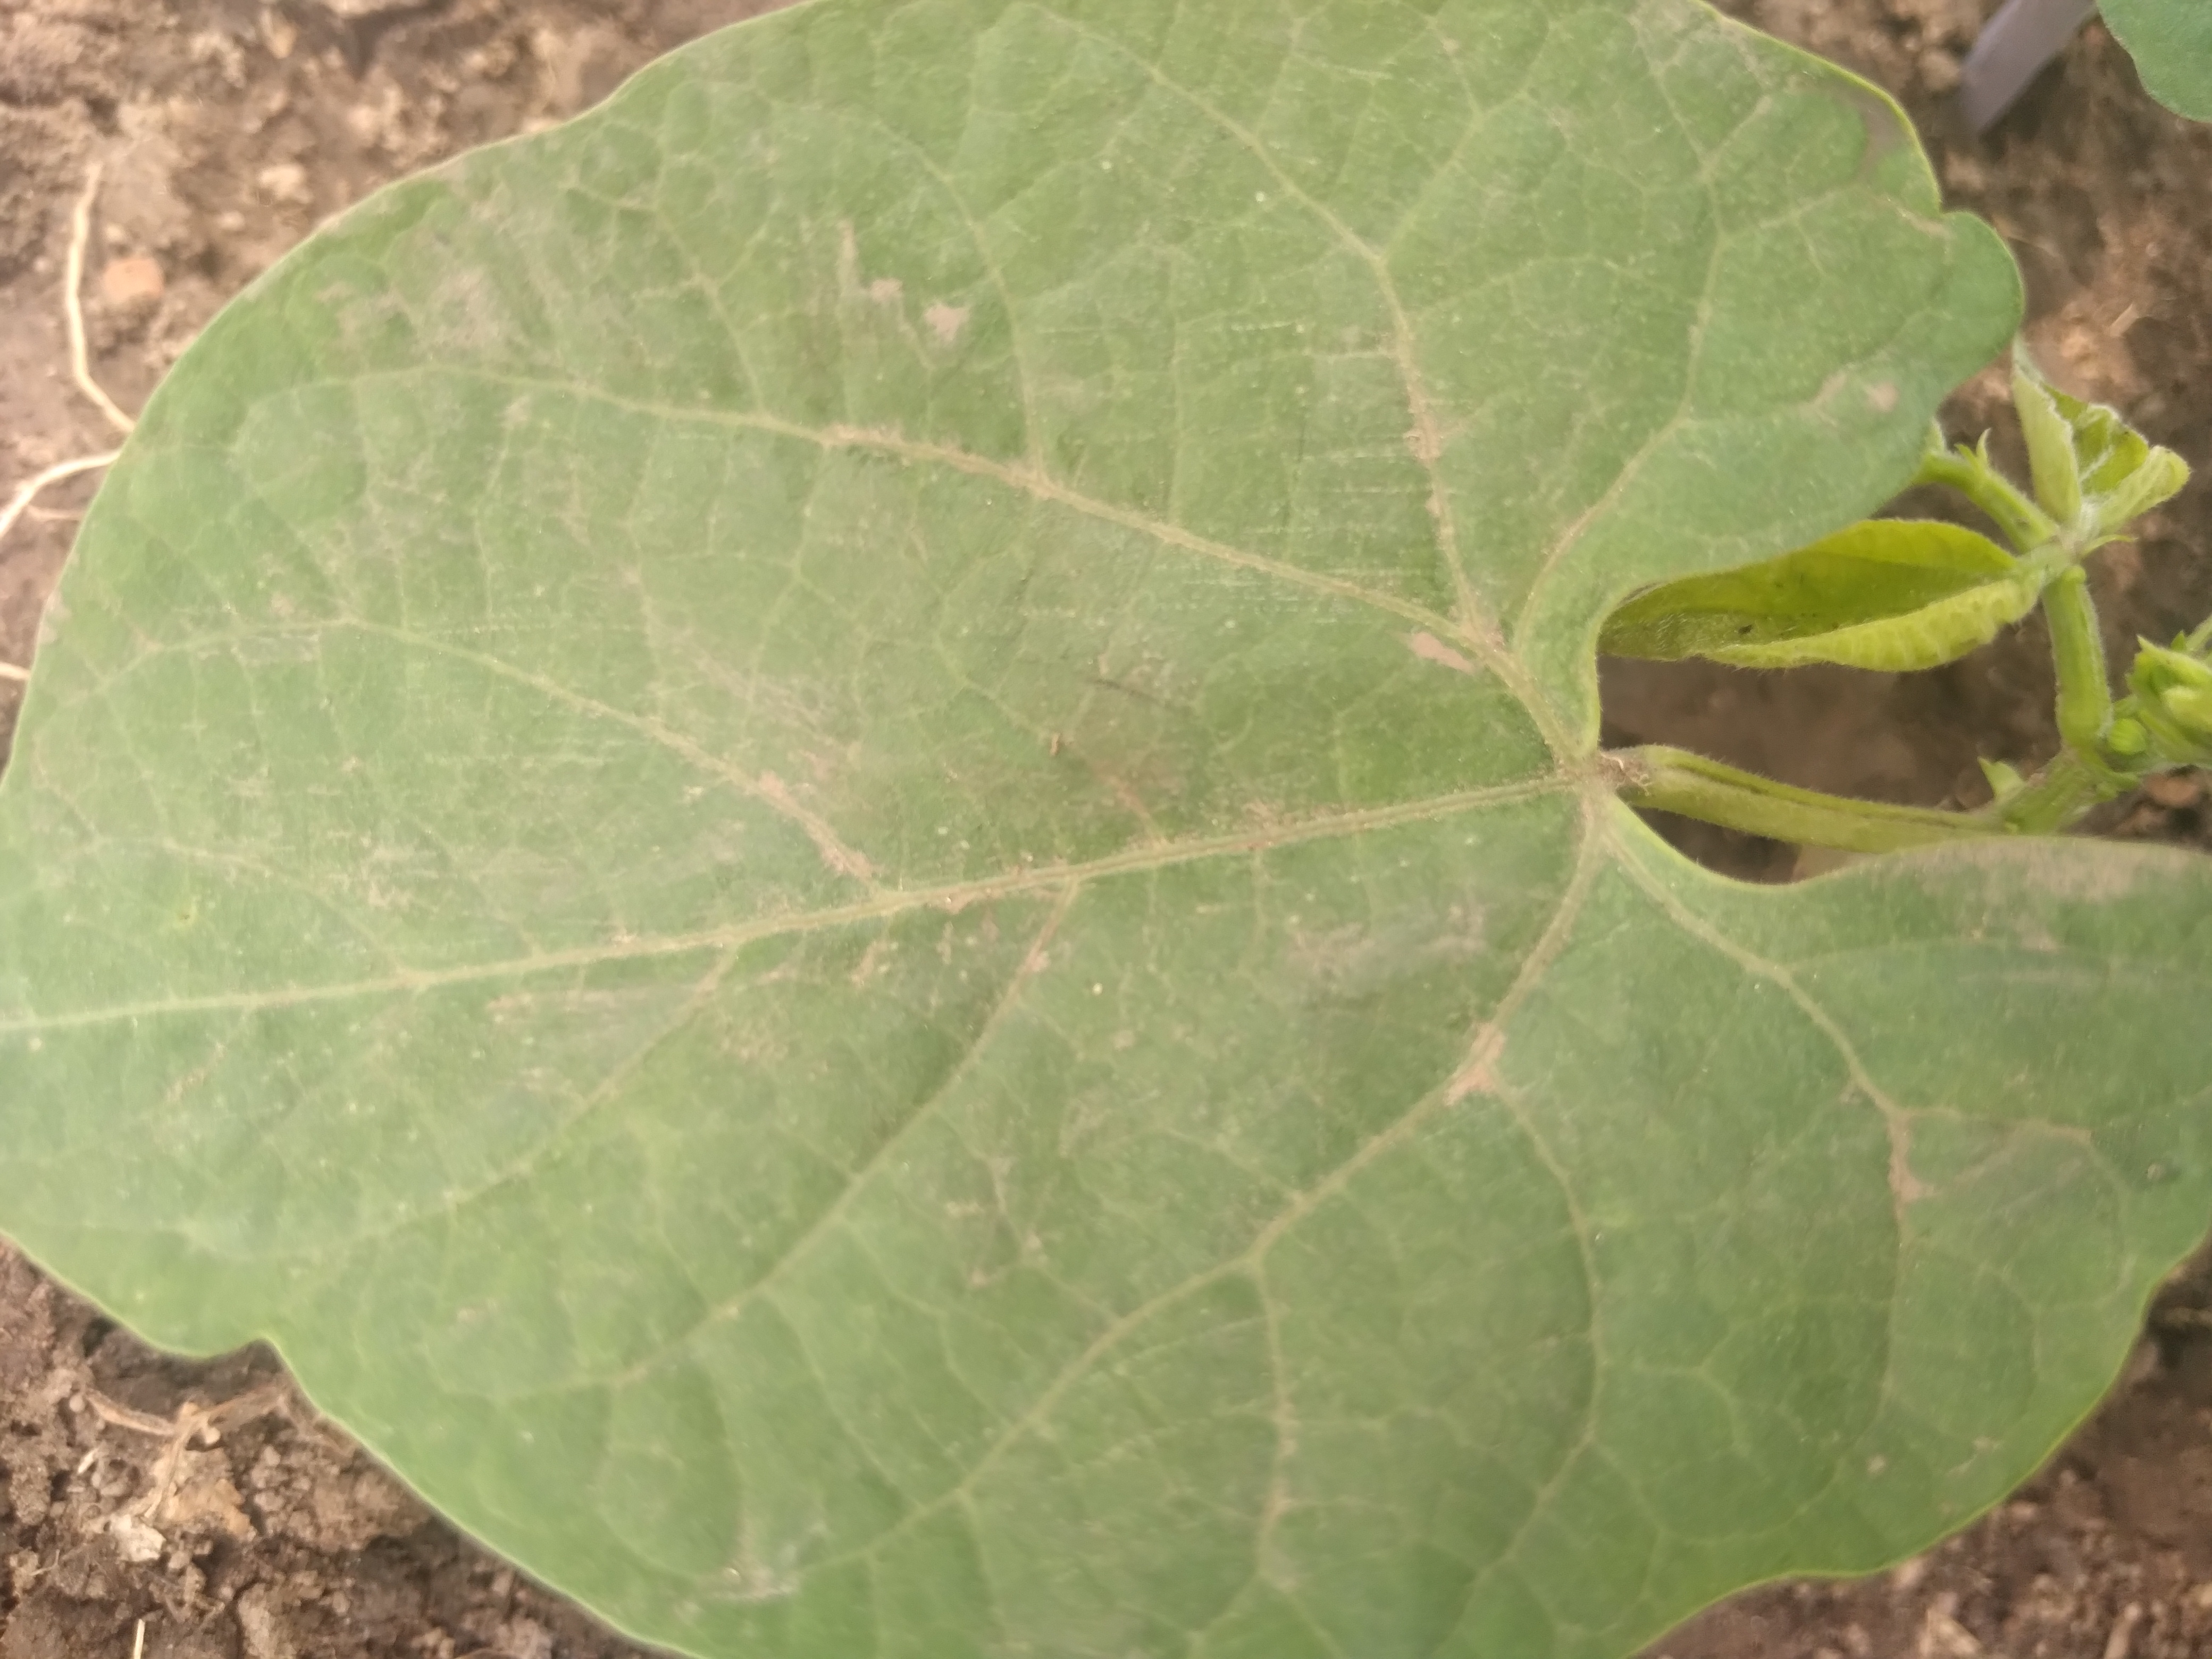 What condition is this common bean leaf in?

healthy
